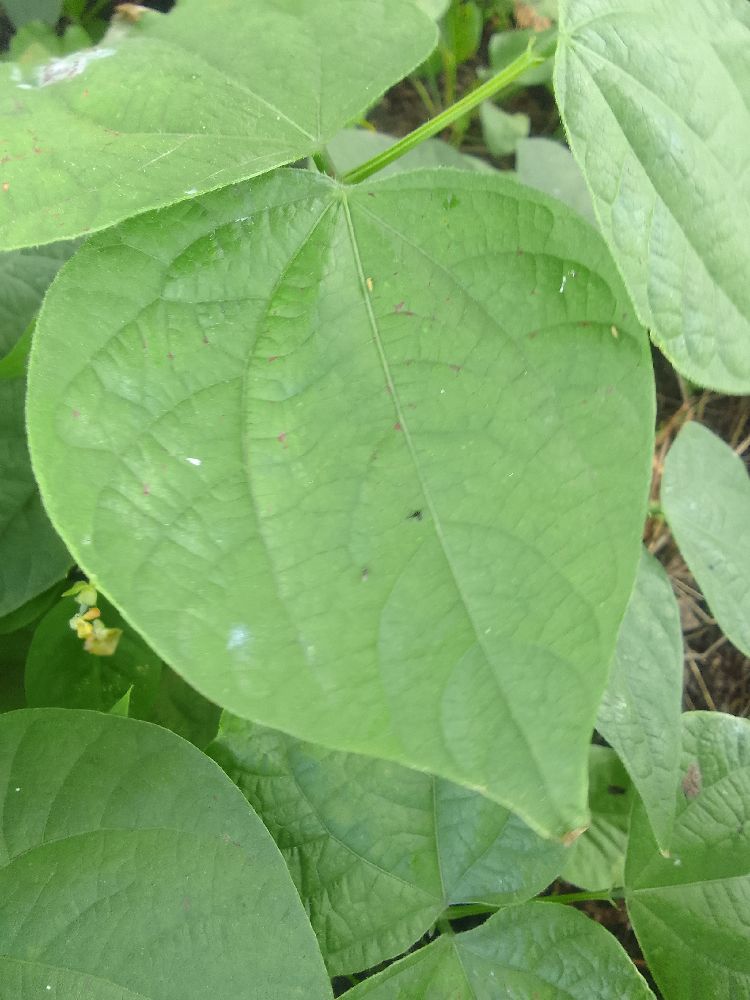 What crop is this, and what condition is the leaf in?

common bean, healthy
